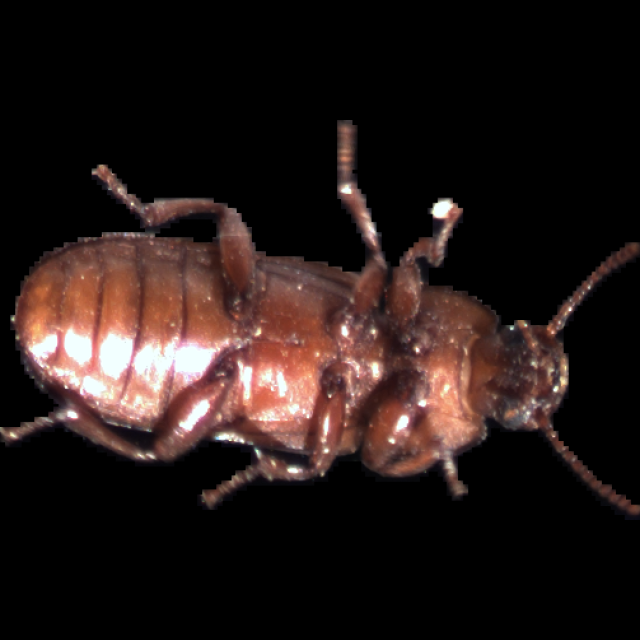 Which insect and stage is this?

mealworm beetle
